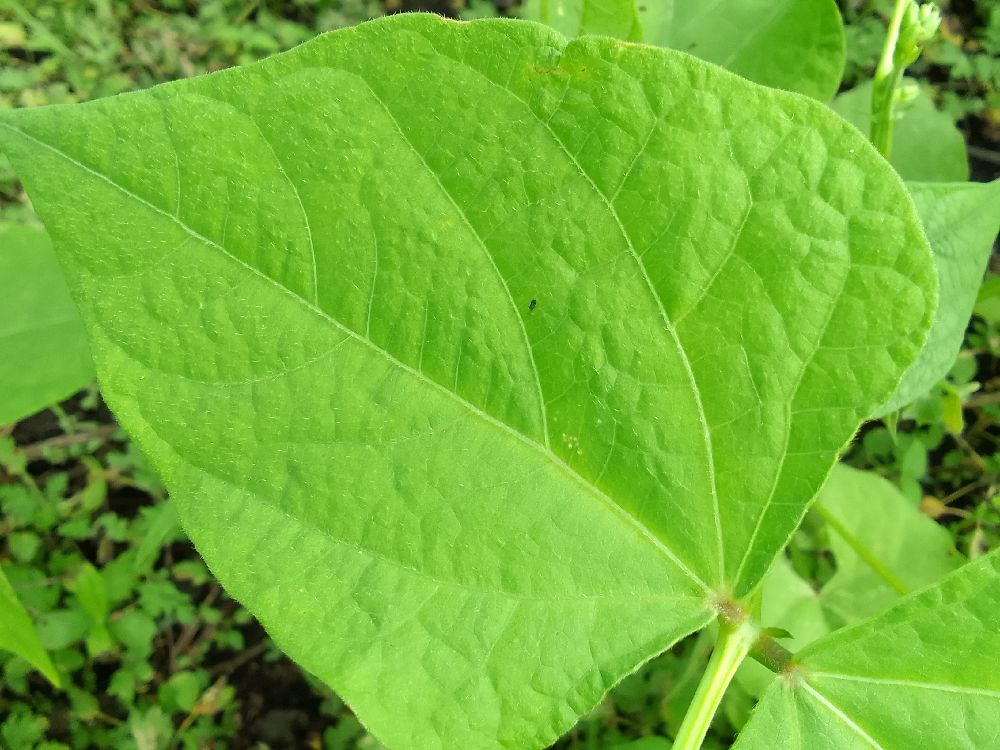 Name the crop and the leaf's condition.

common bean, healthy
